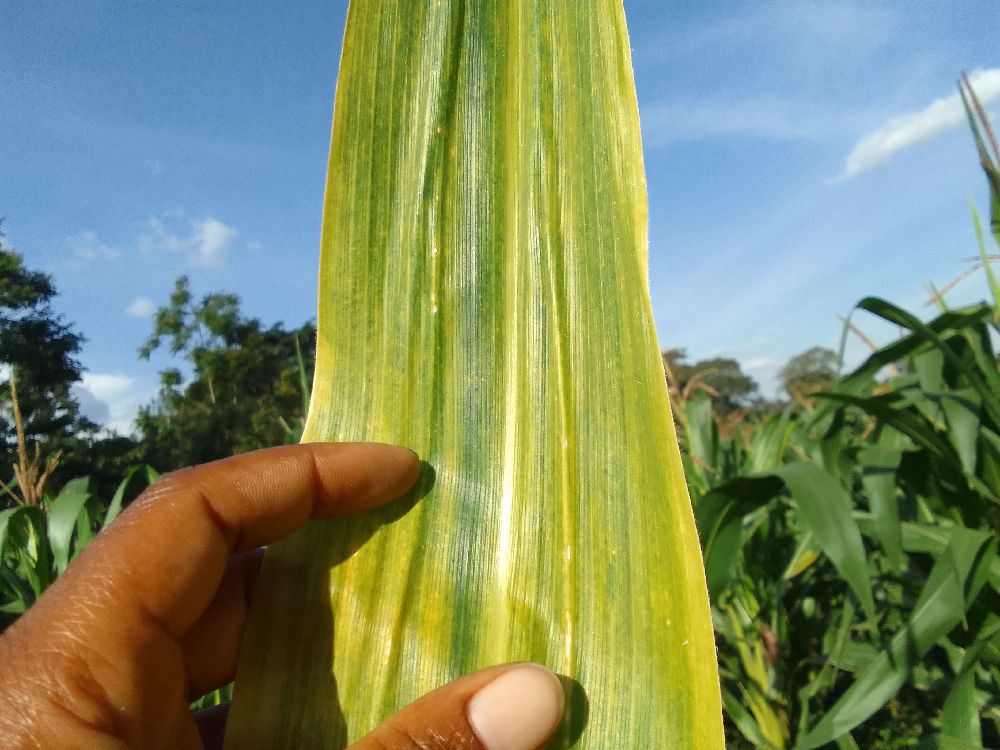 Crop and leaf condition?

maize, maize lethal necrosis
